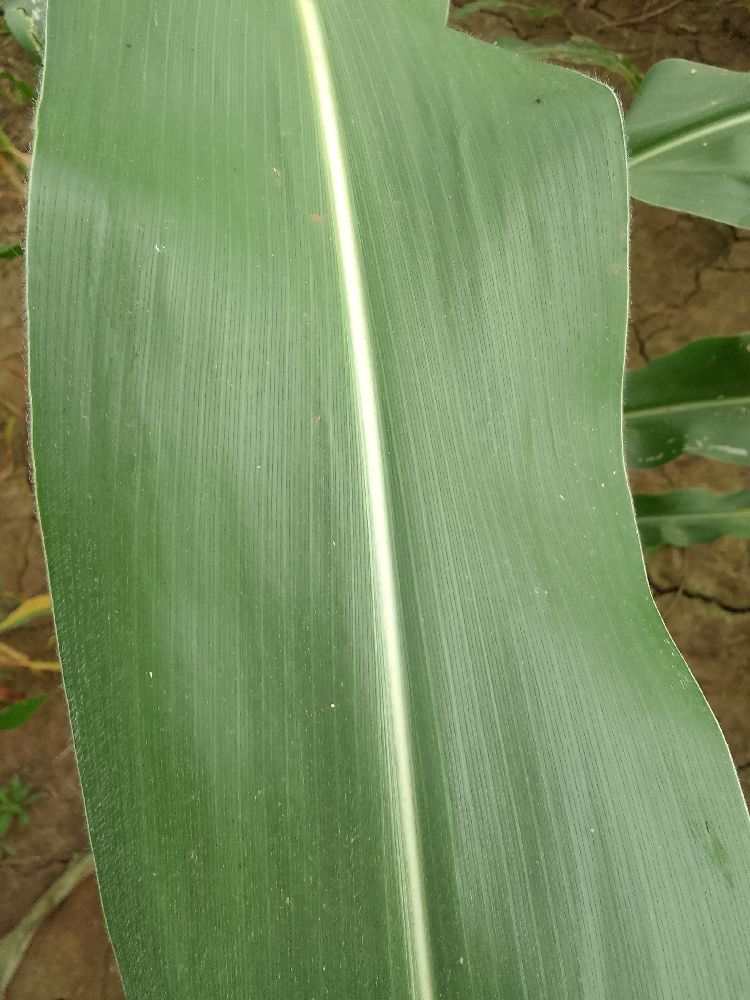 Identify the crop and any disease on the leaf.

maize, healthy
